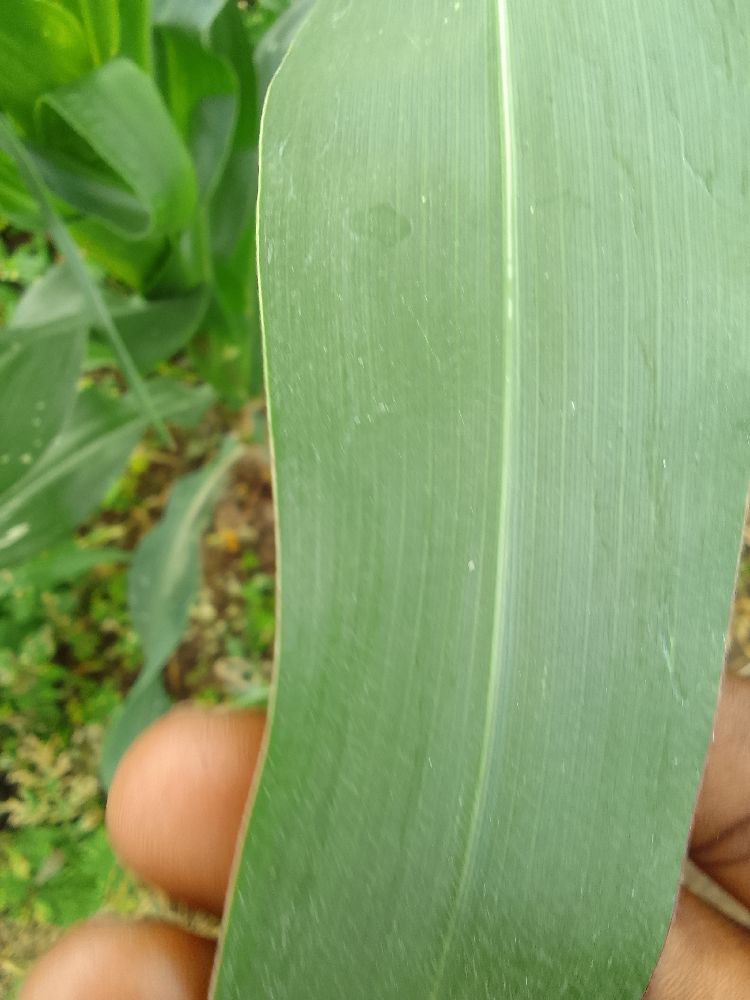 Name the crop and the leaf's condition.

maize, healthy
